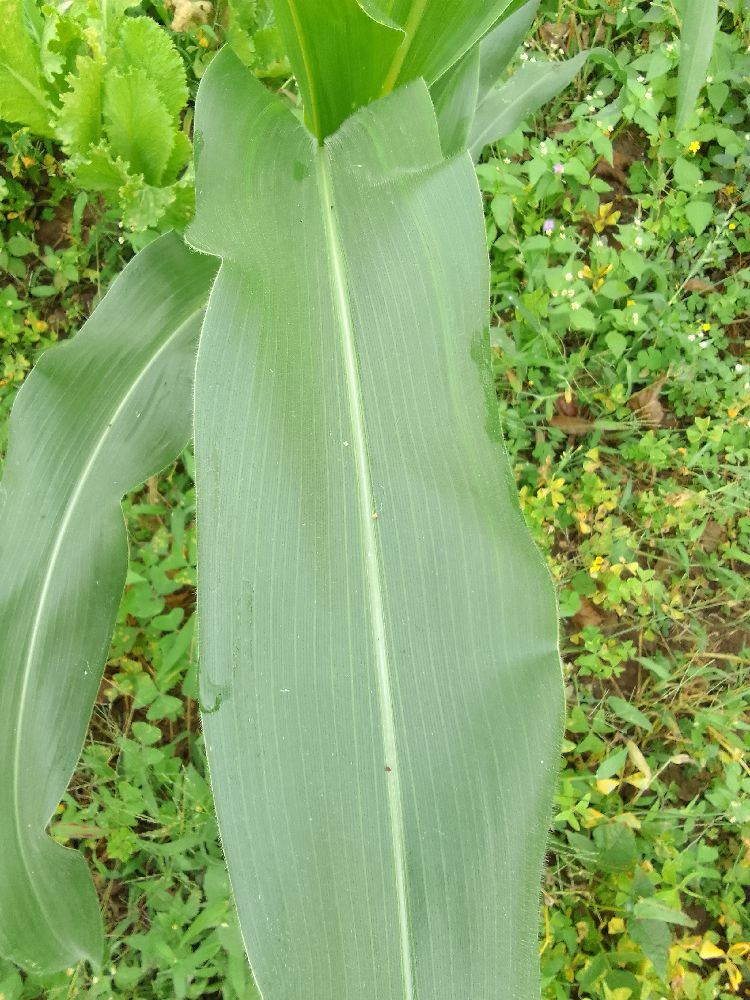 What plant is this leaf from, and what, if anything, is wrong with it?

maize, healthy
